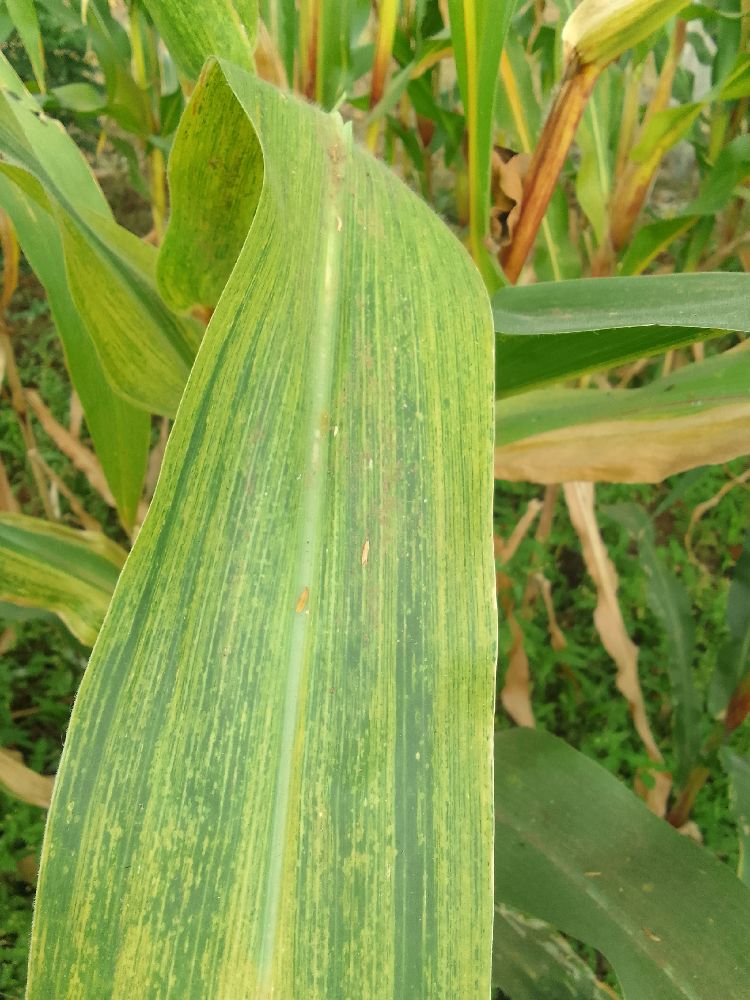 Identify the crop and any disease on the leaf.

maize, maize lethal necrosis
